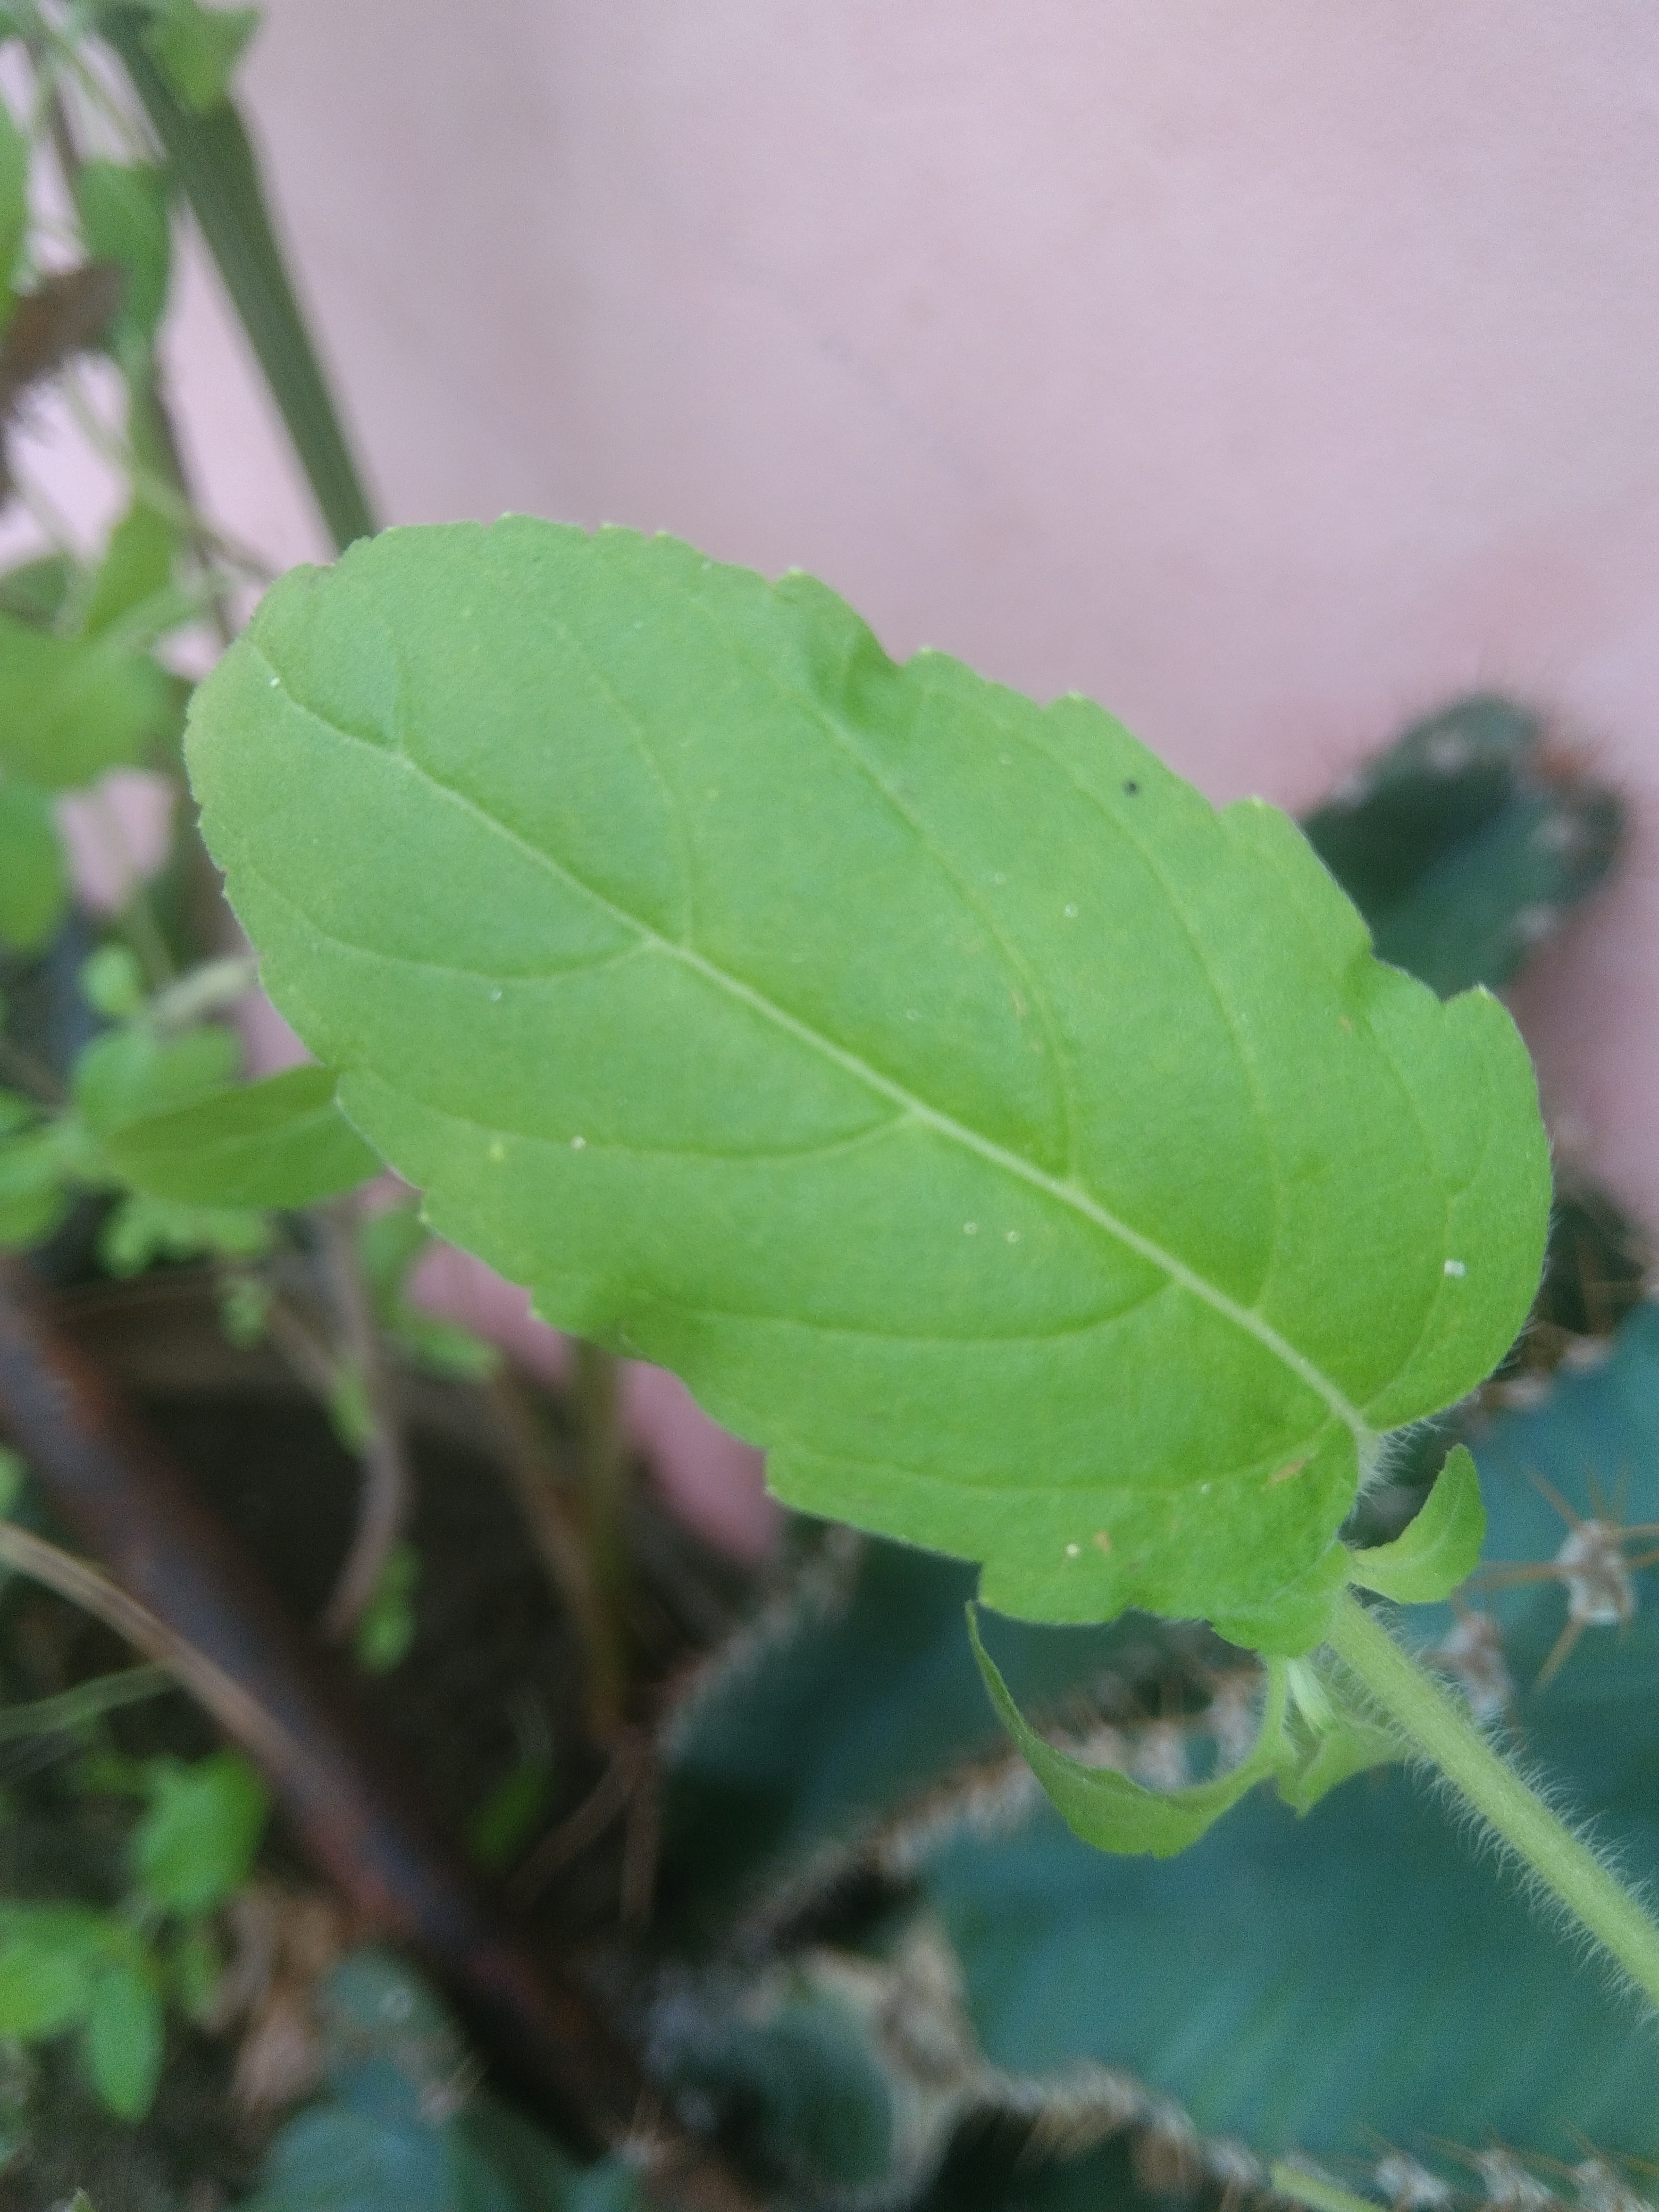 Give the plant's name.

tulshi
